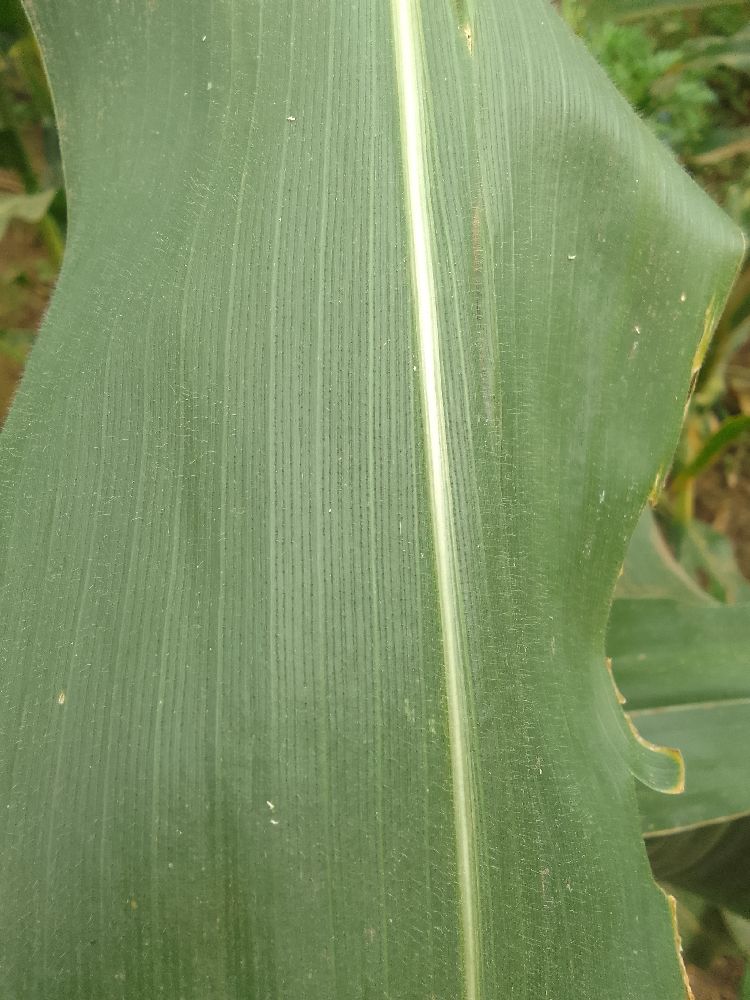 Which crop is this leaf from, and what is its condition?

maize, healthy
